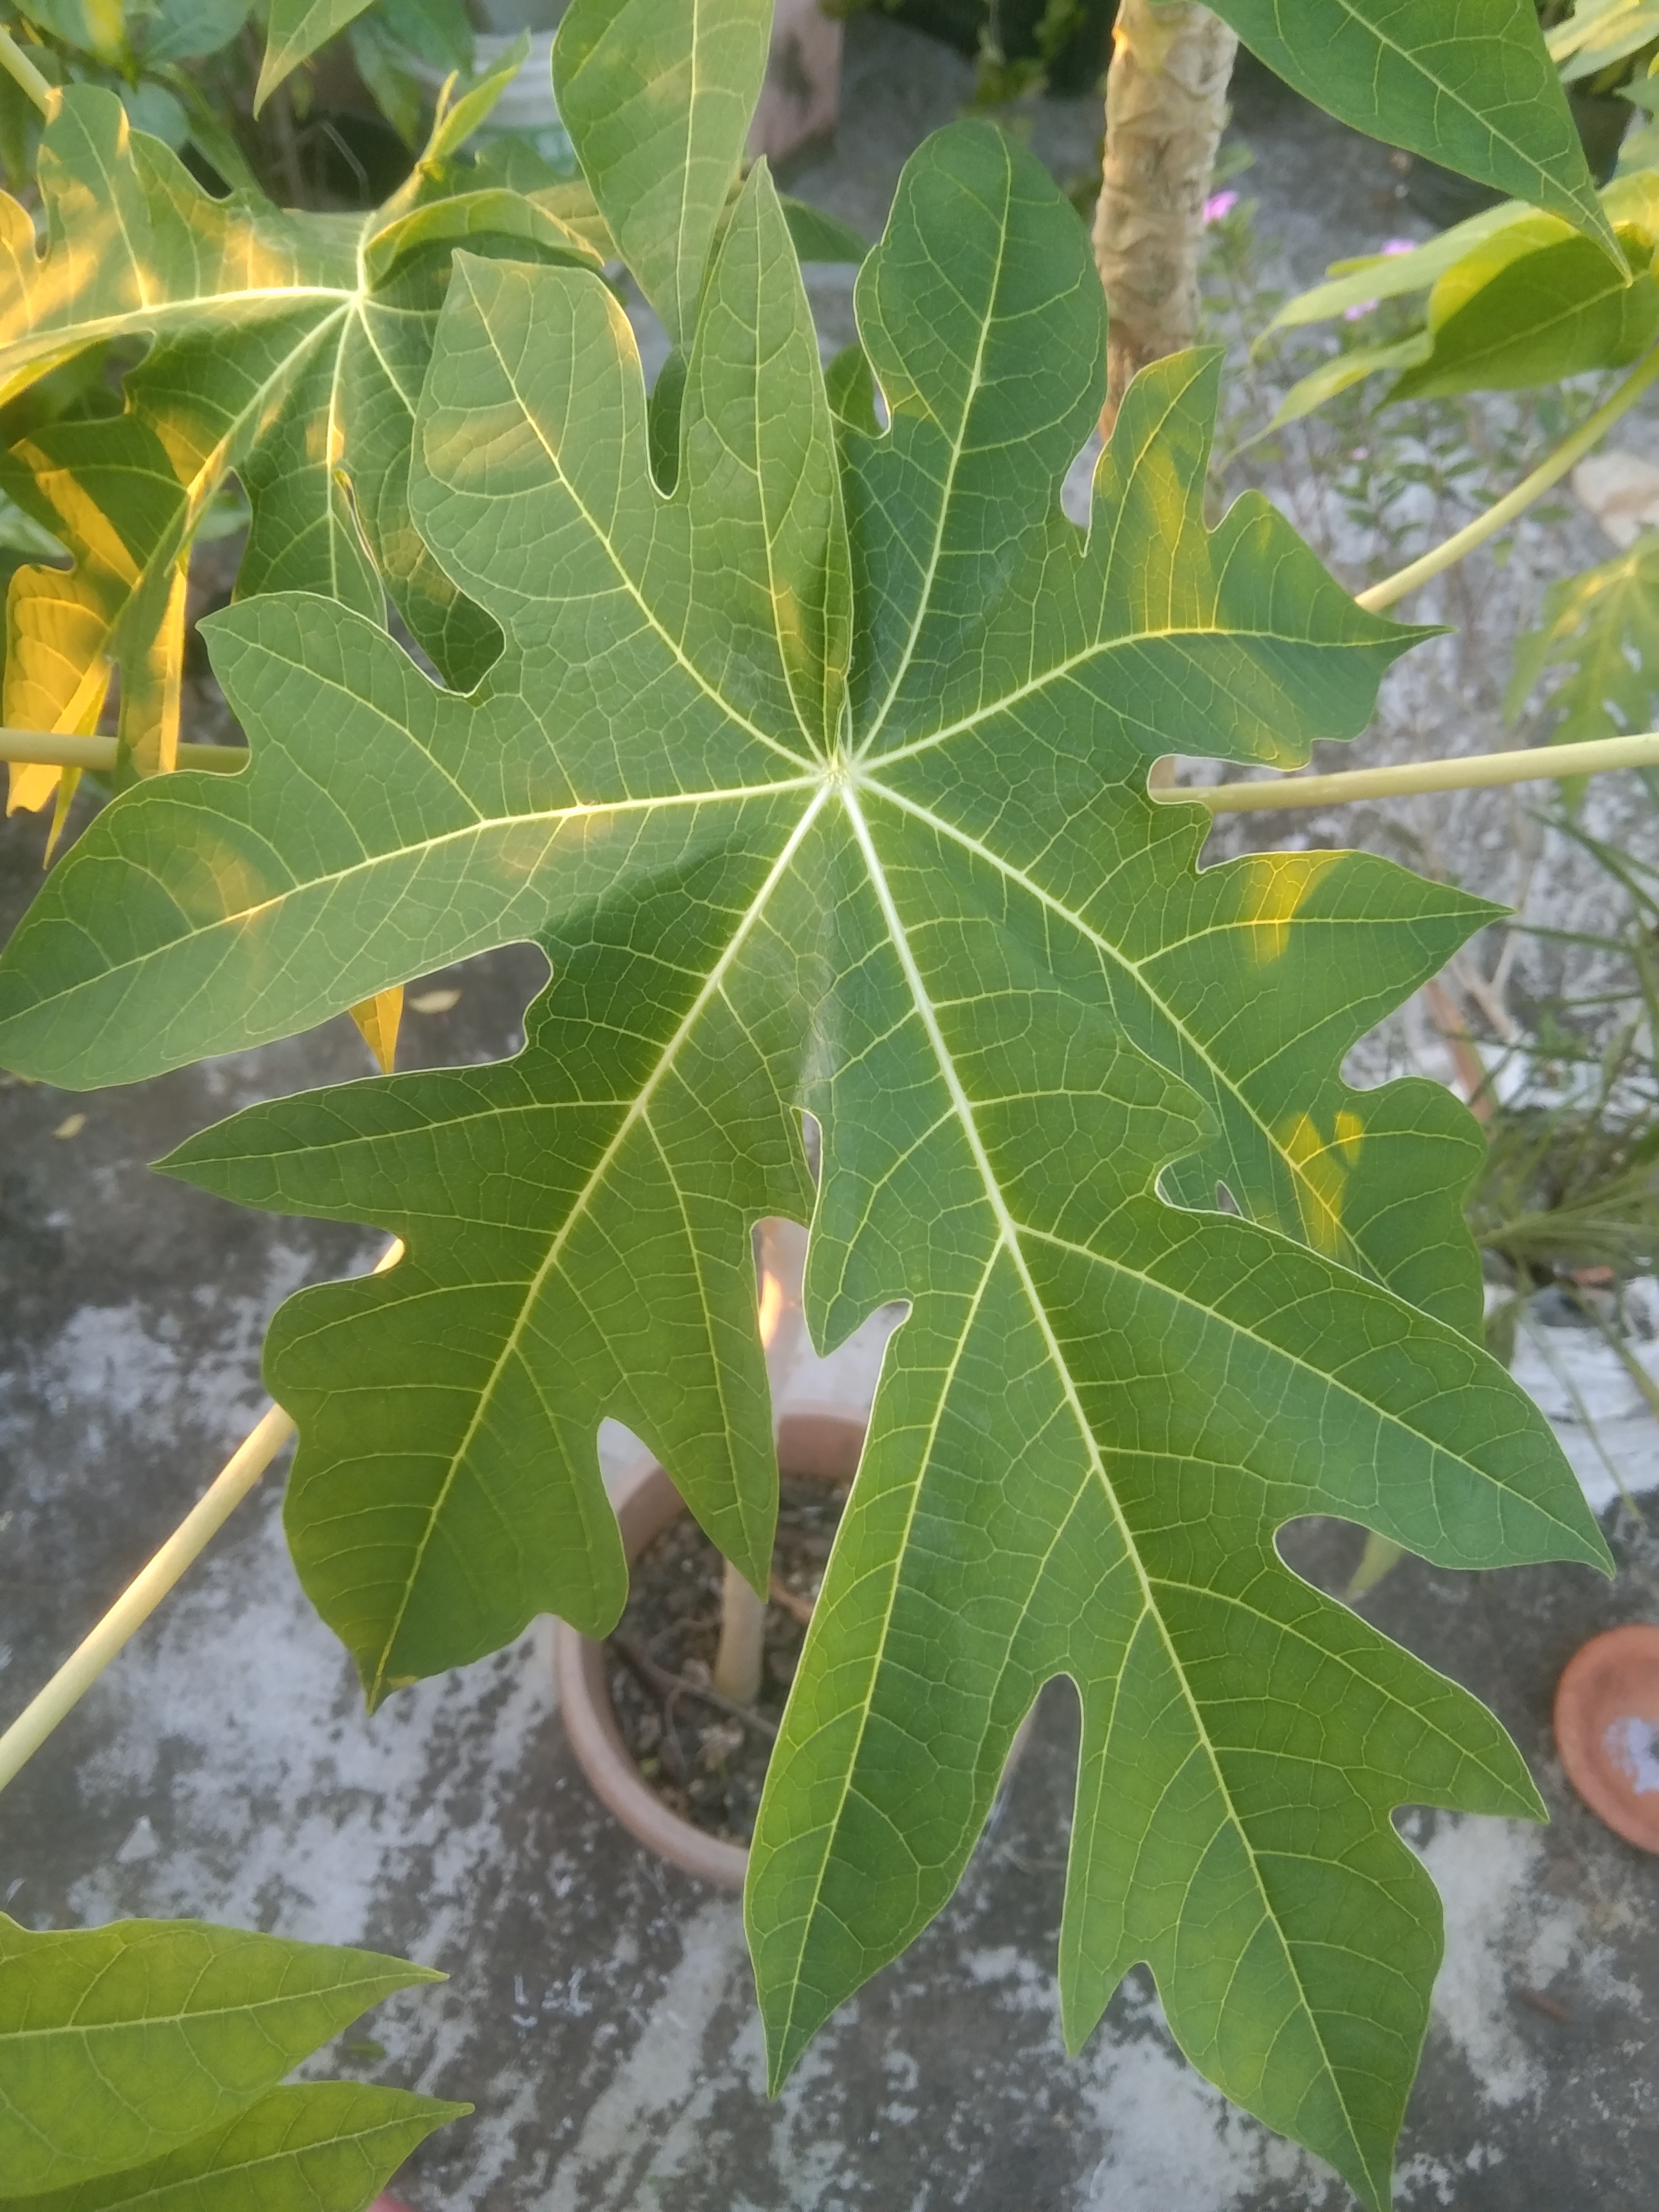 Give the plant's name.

papaya
